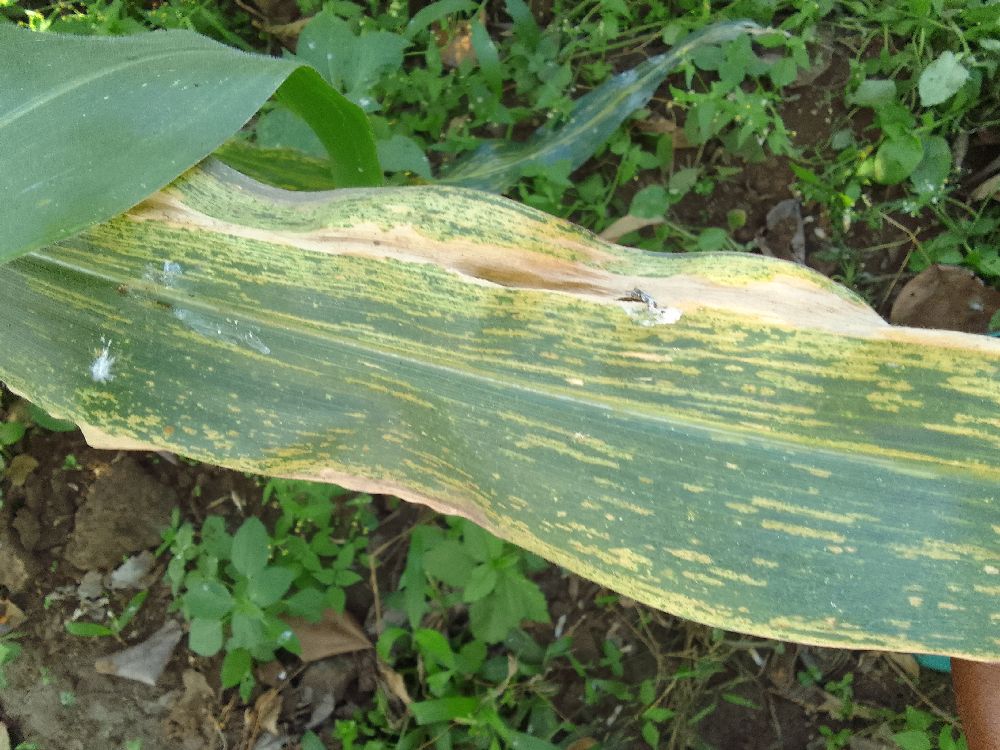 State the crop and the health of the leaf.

maize, maize lethal necrosis
